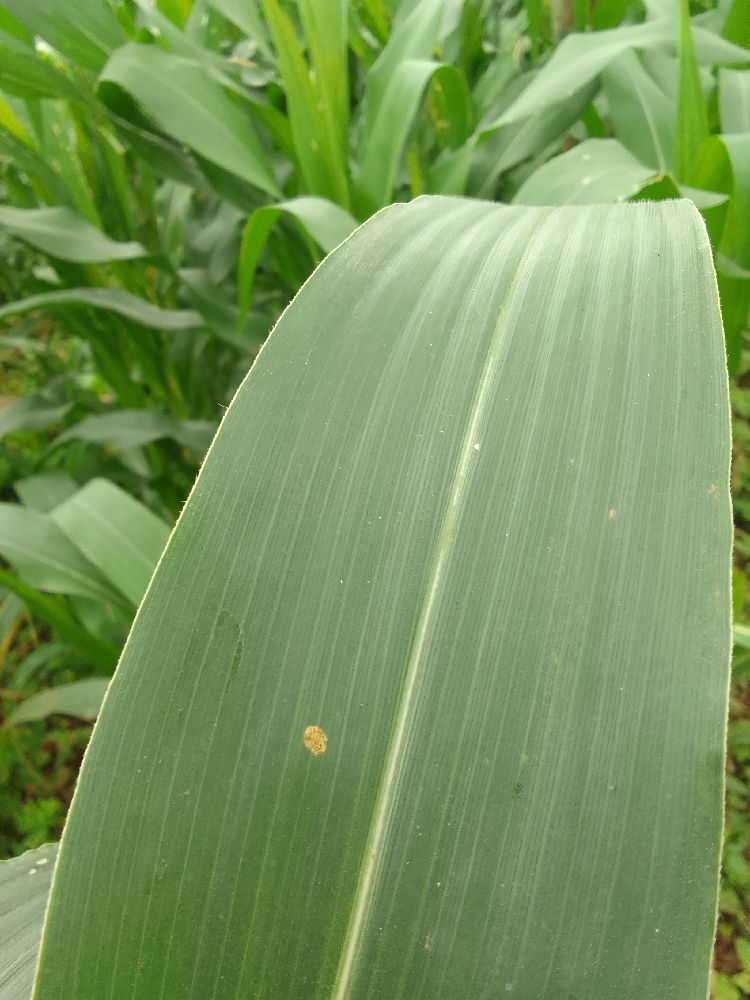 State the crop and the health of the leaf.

maize, healthy
